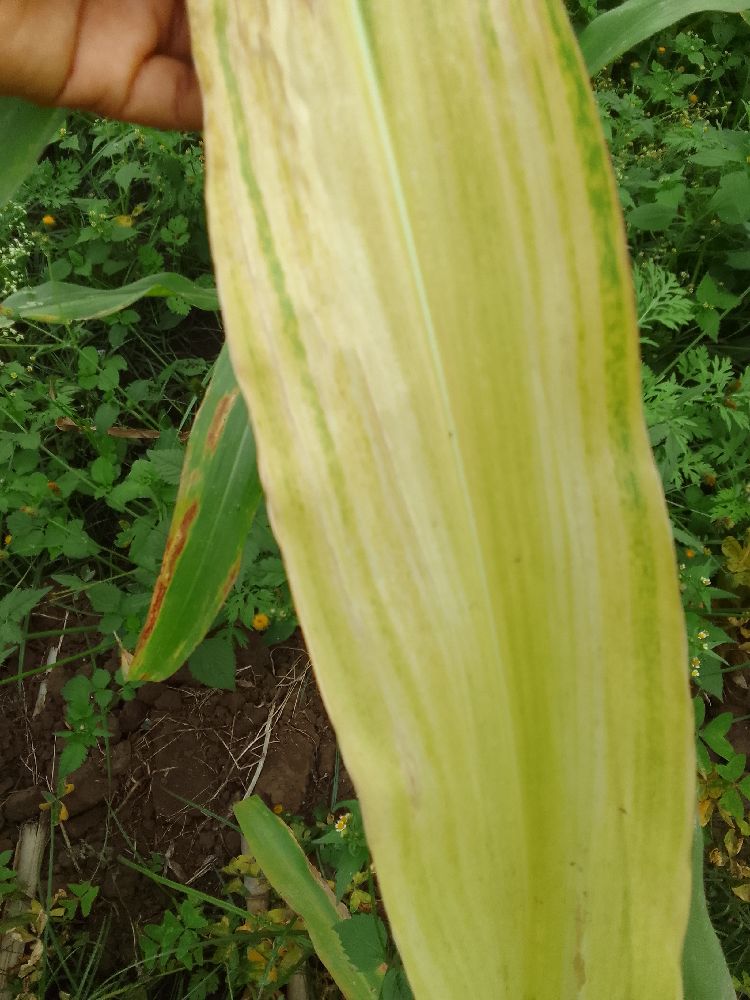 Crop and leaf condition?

maize, maize lethal necrosis
